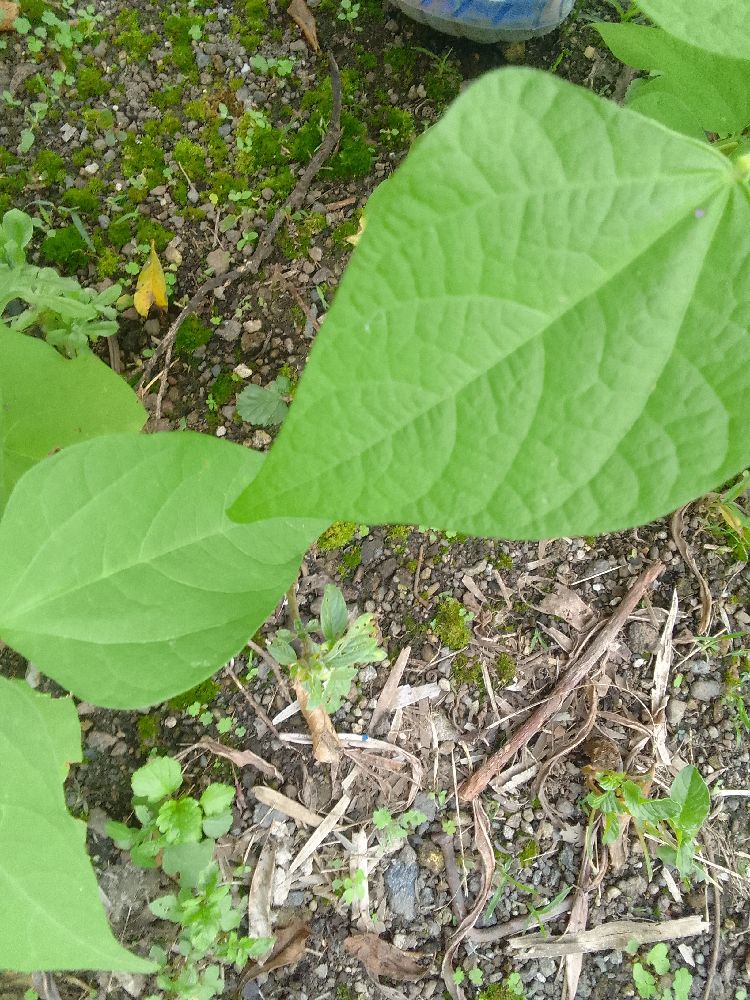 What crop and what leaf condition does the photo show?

common bean, healthy
